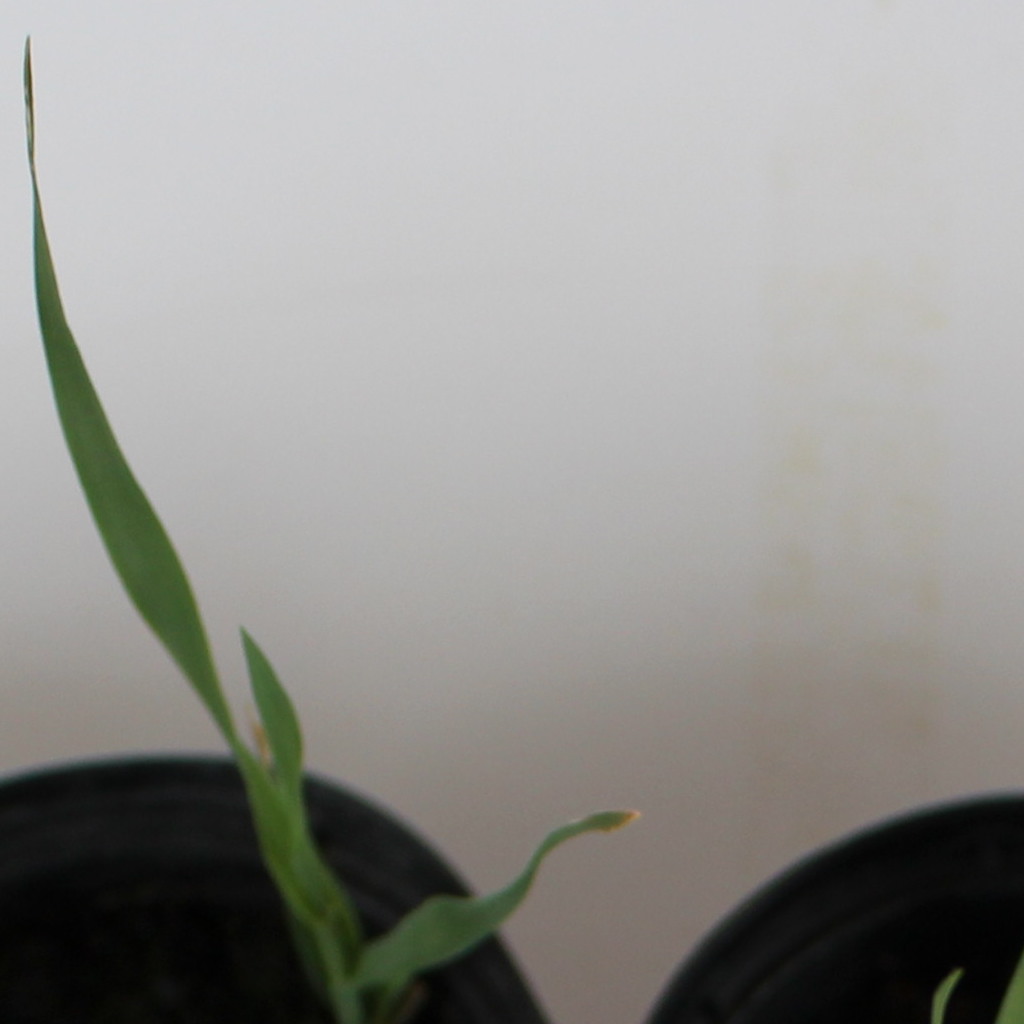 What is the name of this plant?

Avena sterilis
